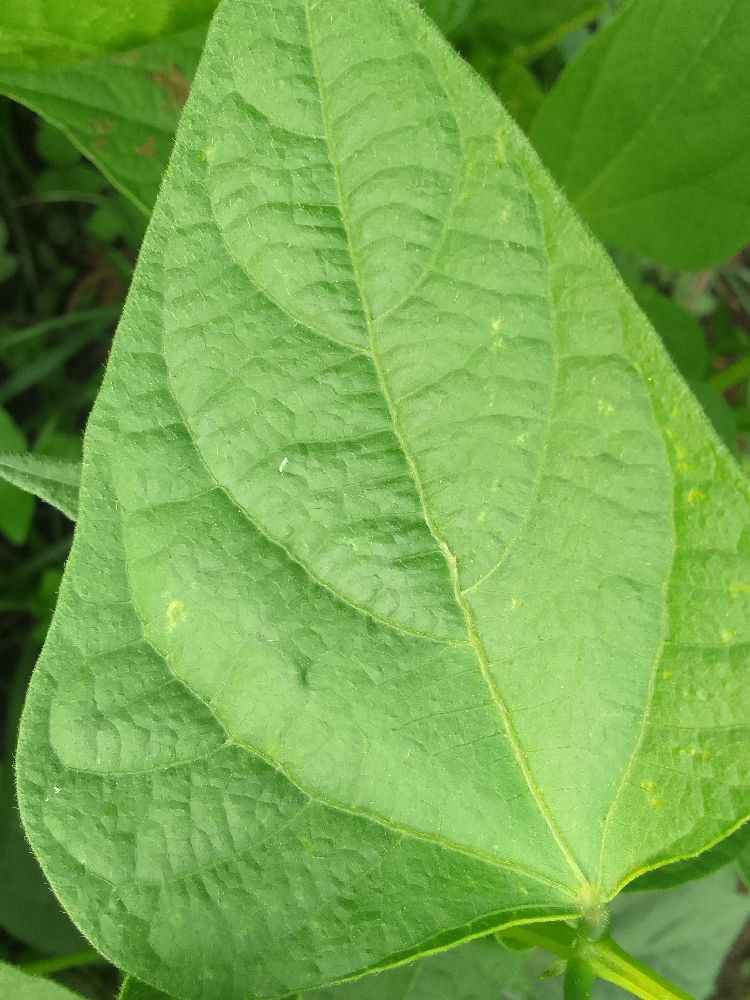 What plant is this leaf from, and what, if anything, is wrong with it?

common bean, healthy
